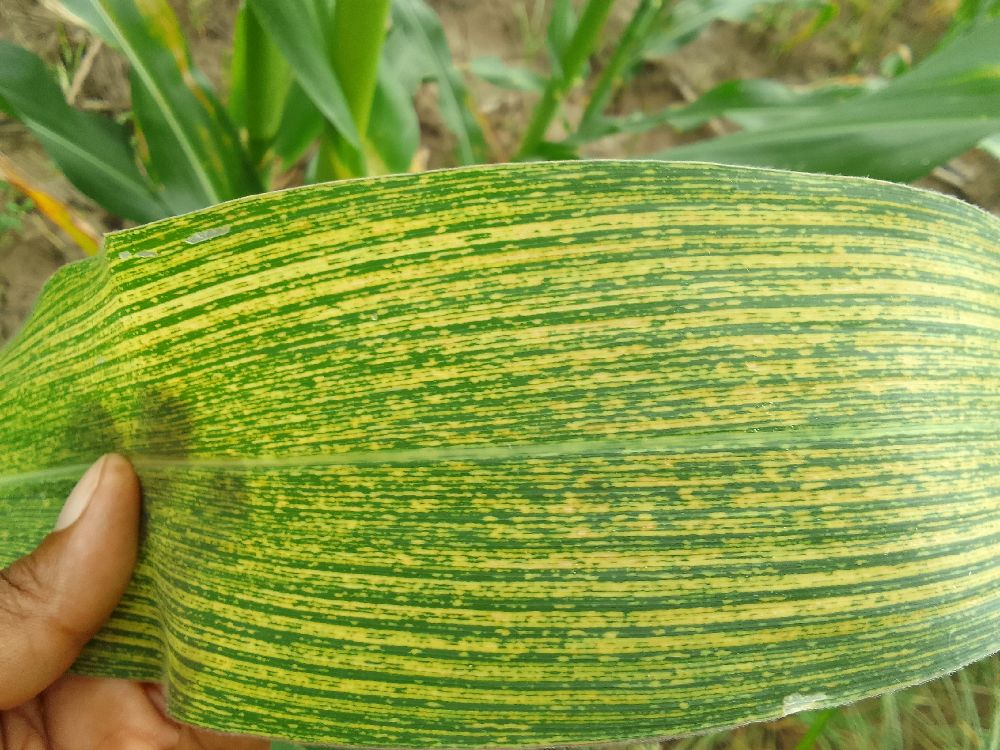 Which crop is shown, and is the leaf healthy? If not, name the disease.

maize, maize streak virus
